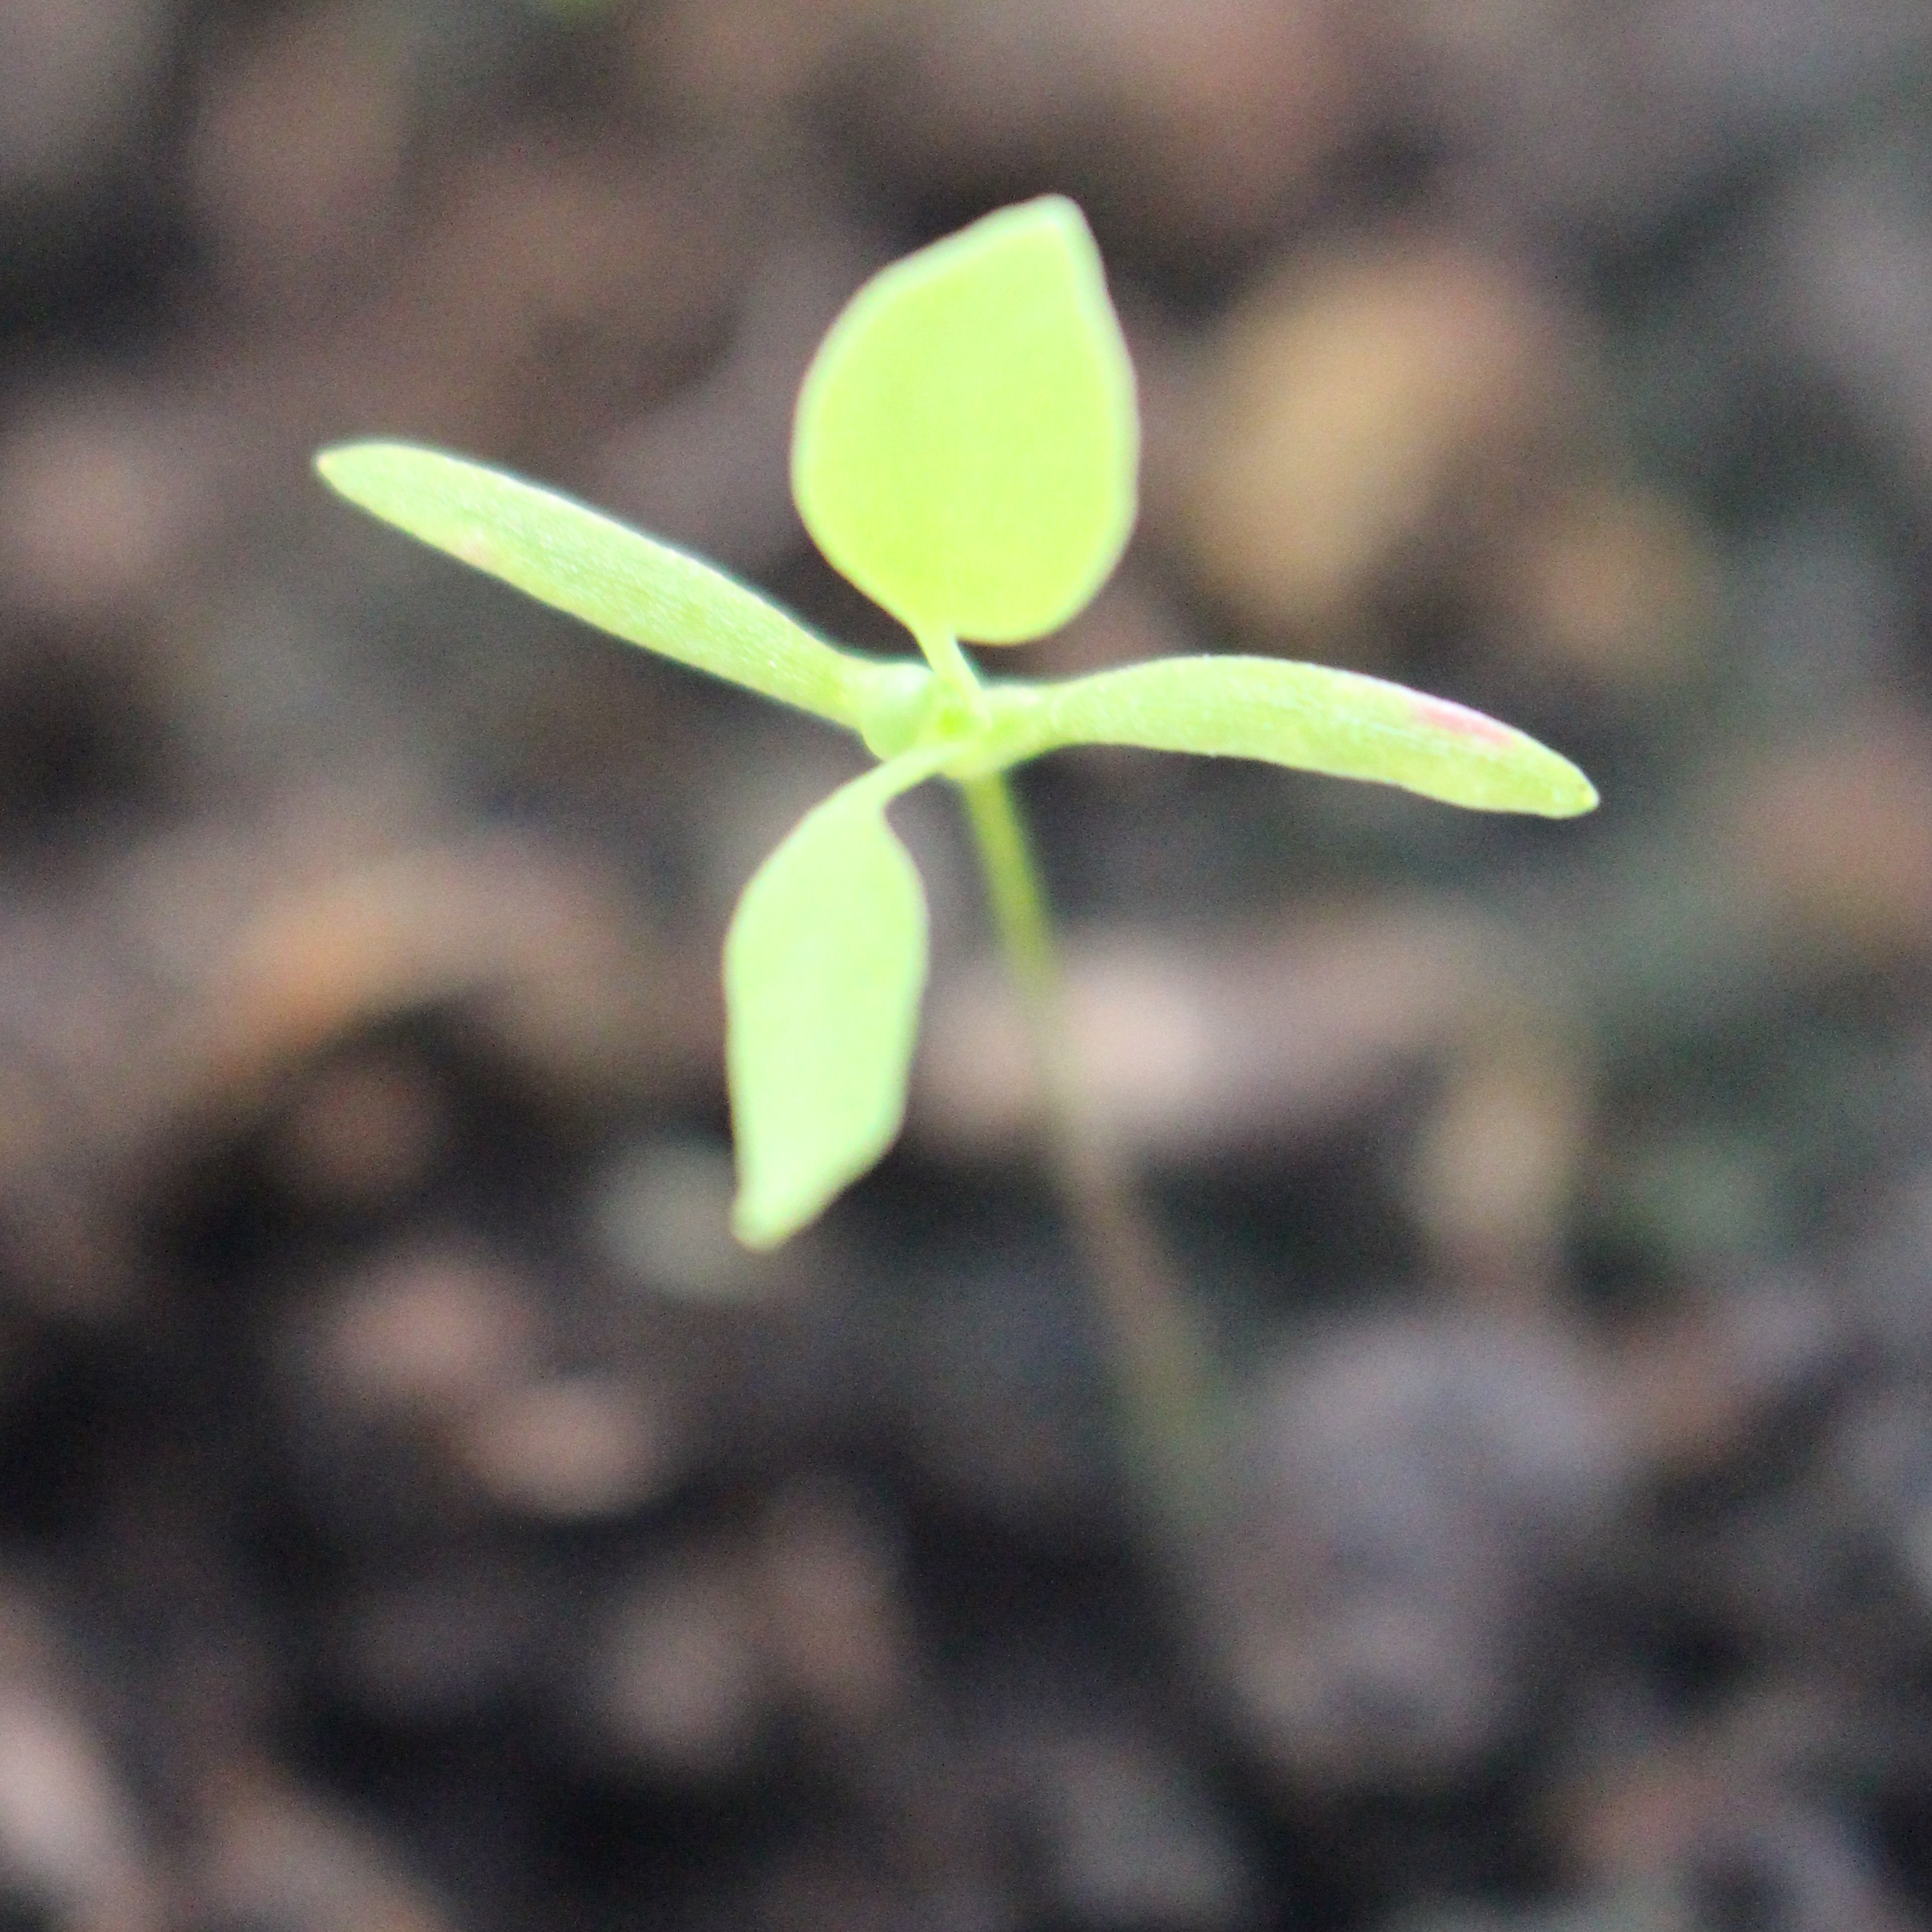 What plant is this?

Papaver rhoeas
